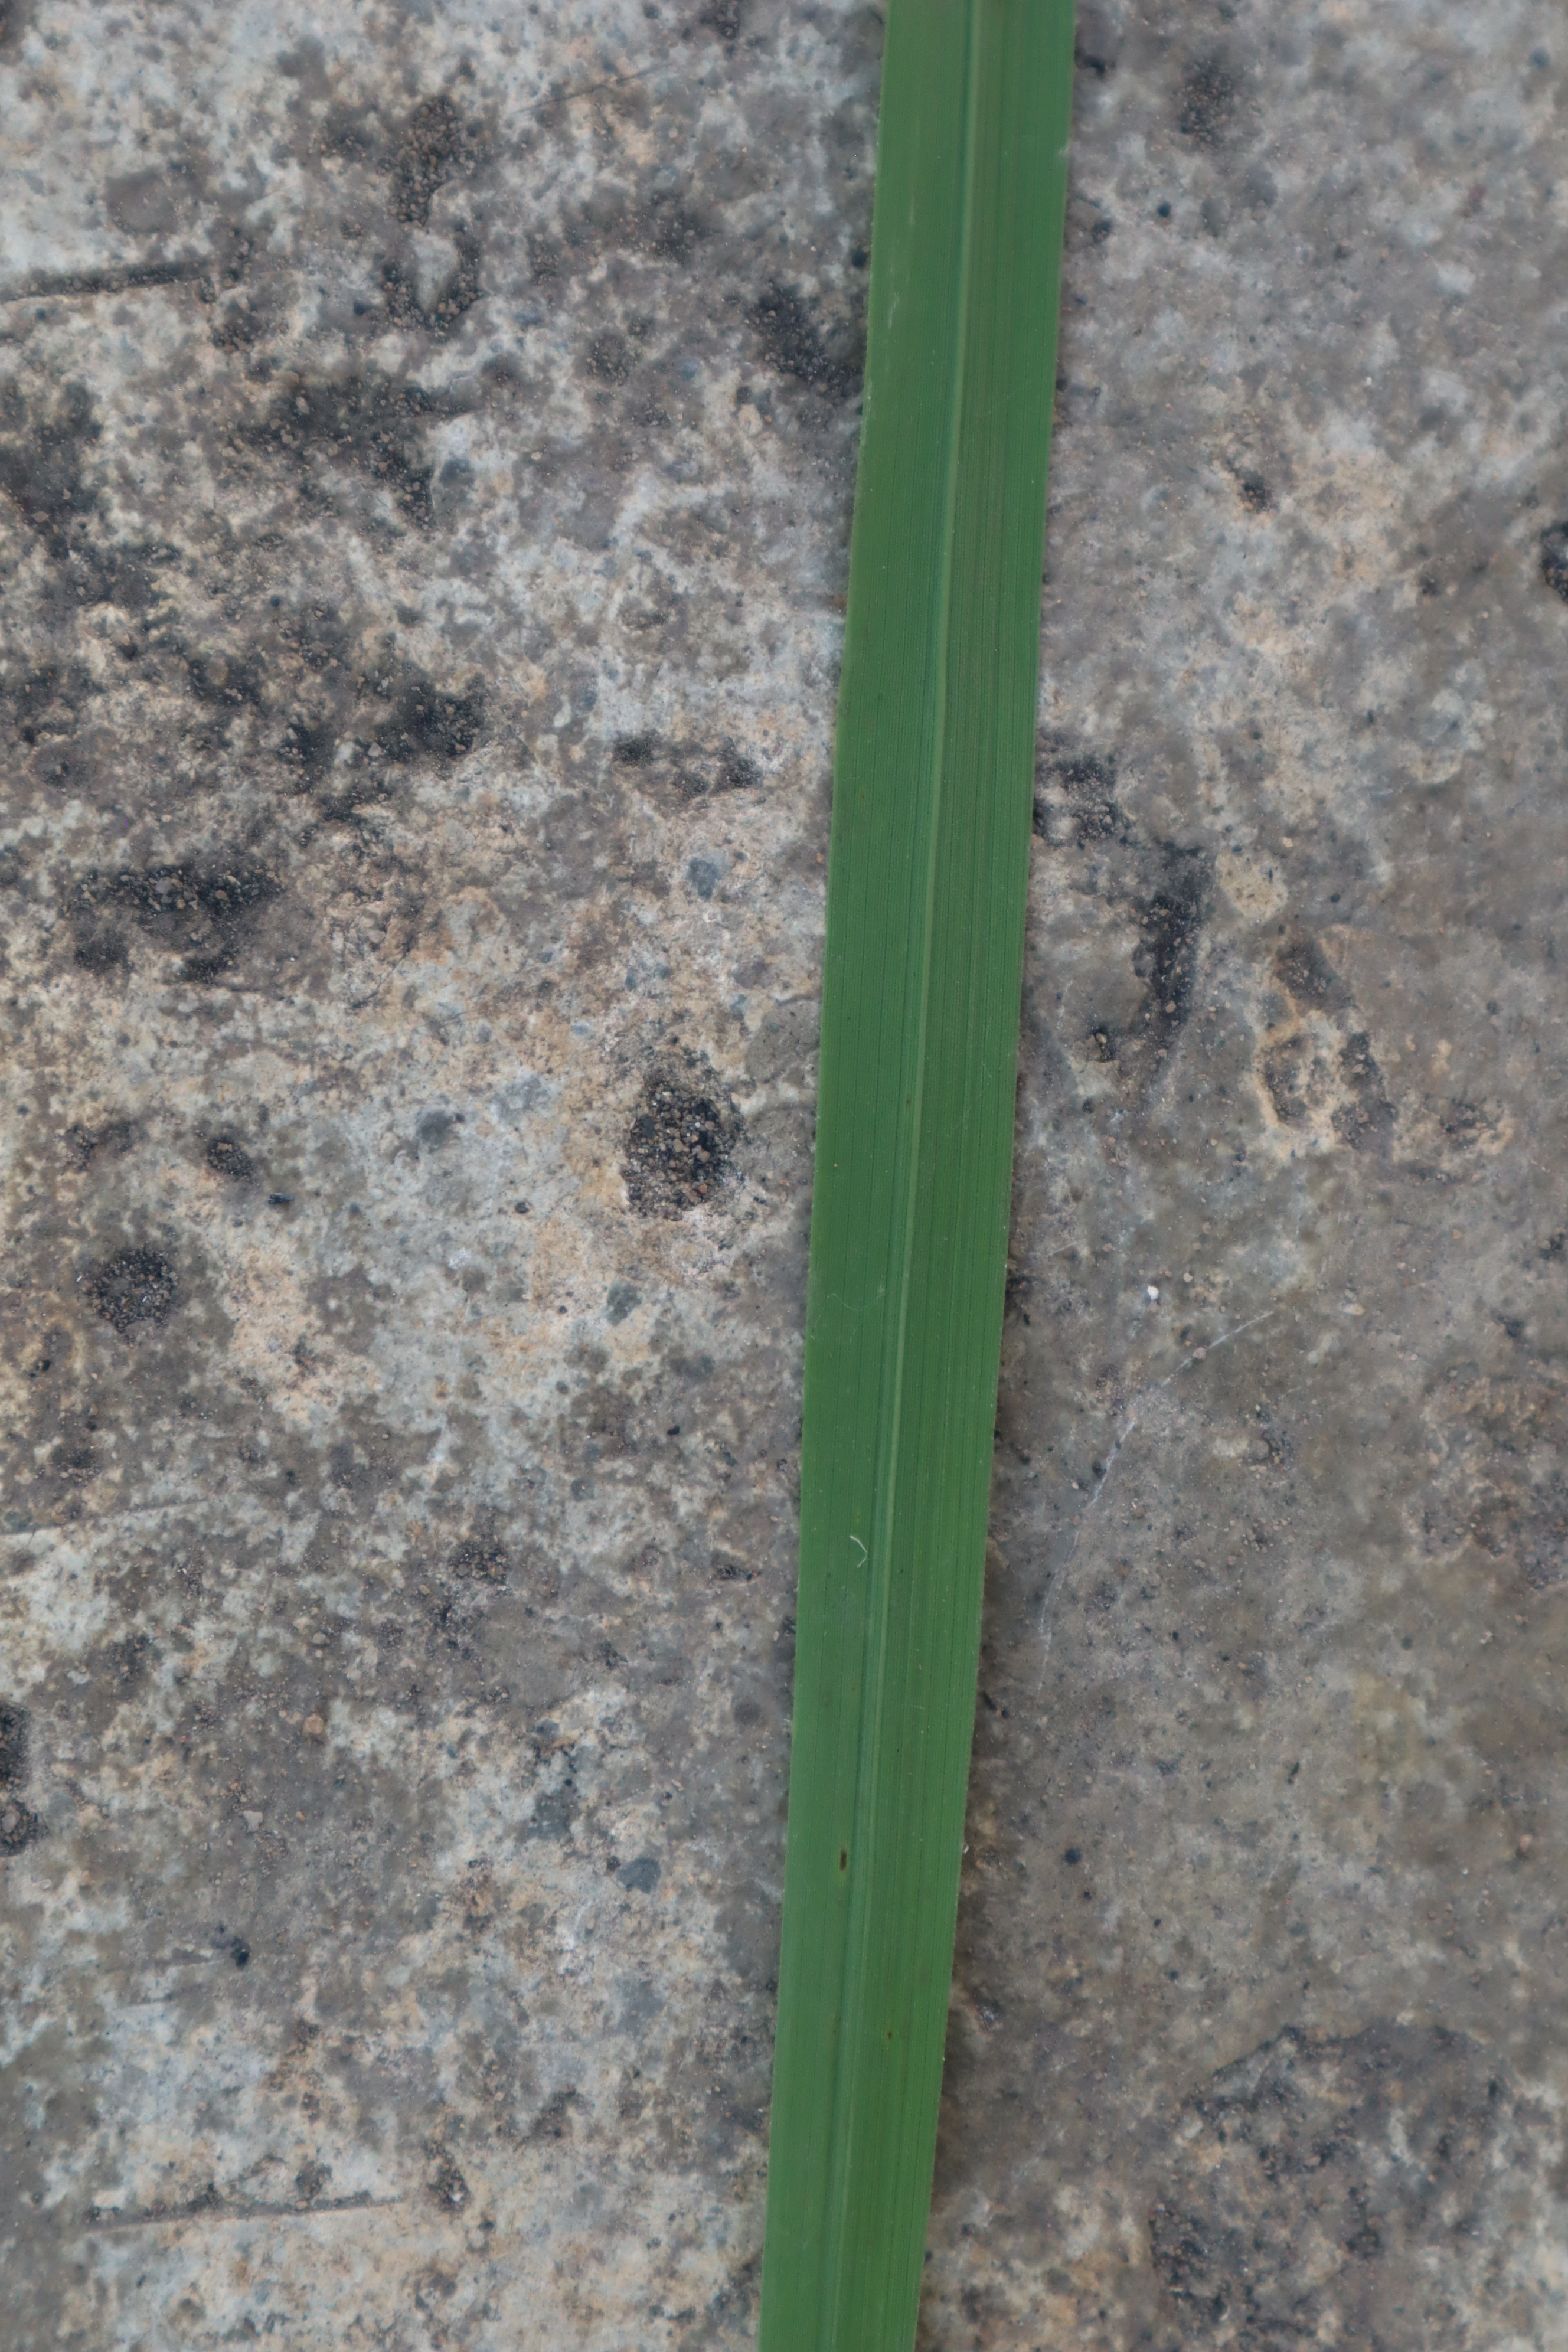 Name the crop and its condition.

rice, healthy leaves
